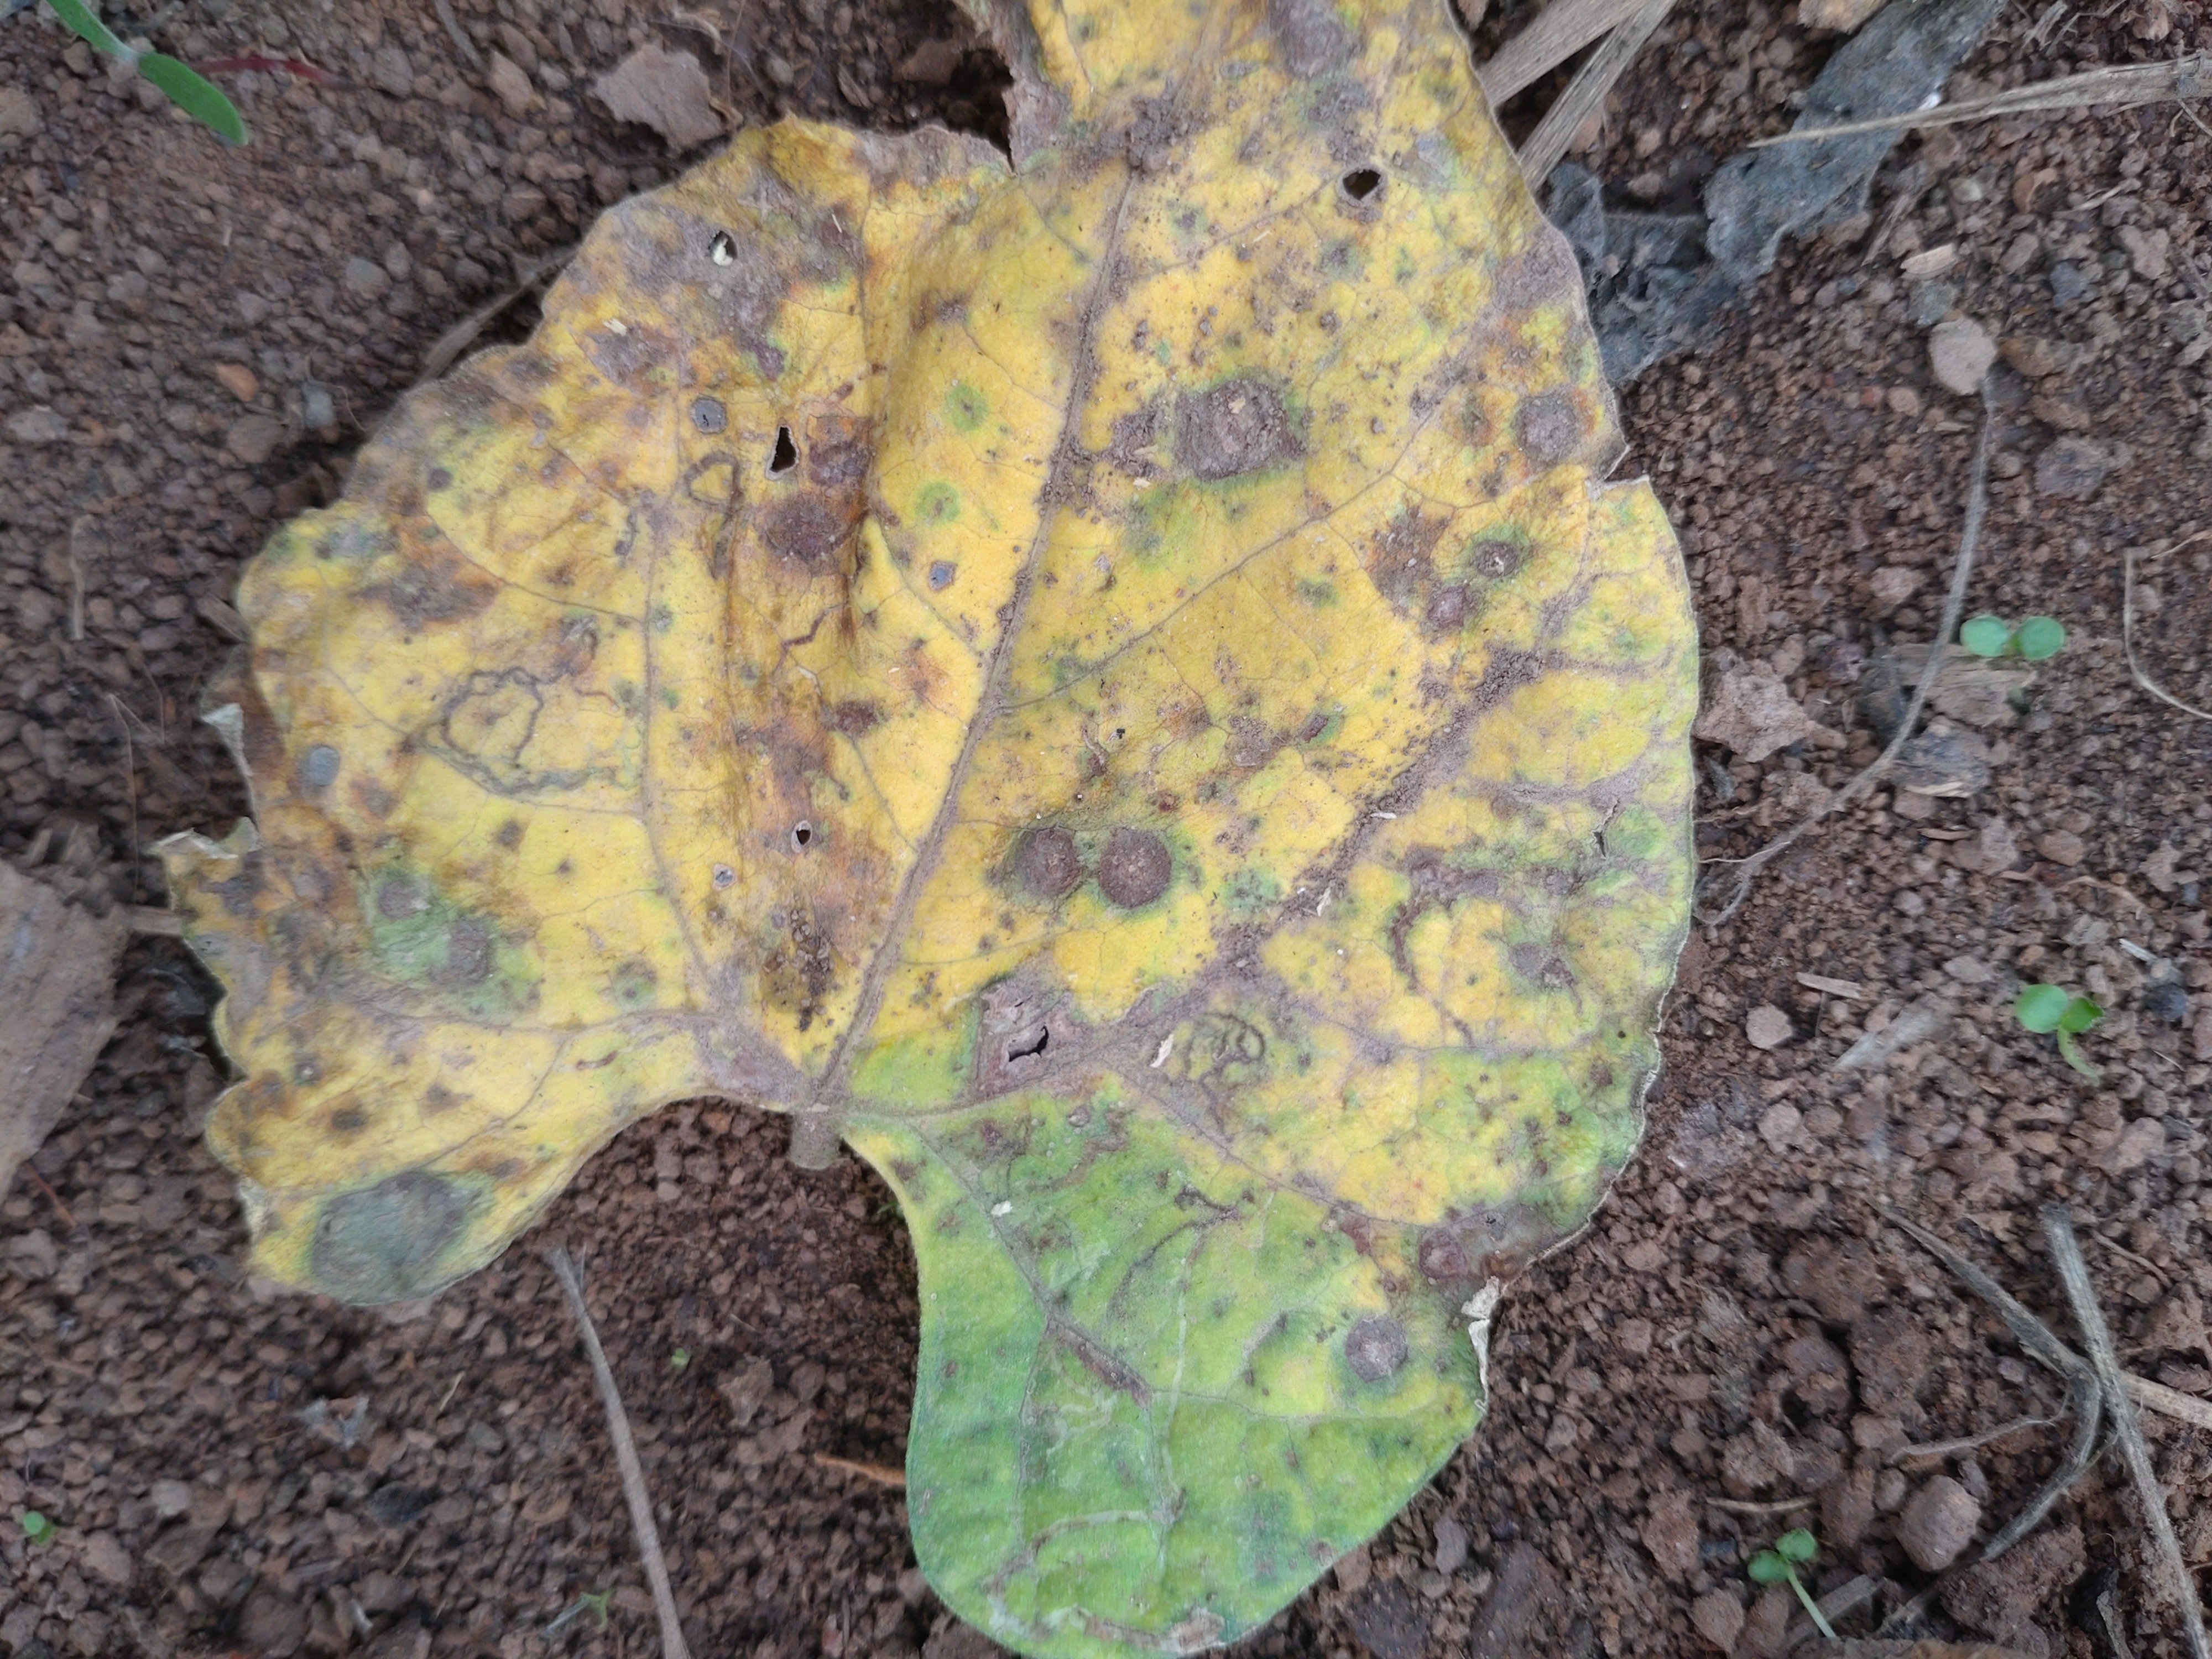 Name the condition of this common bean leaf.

rust
